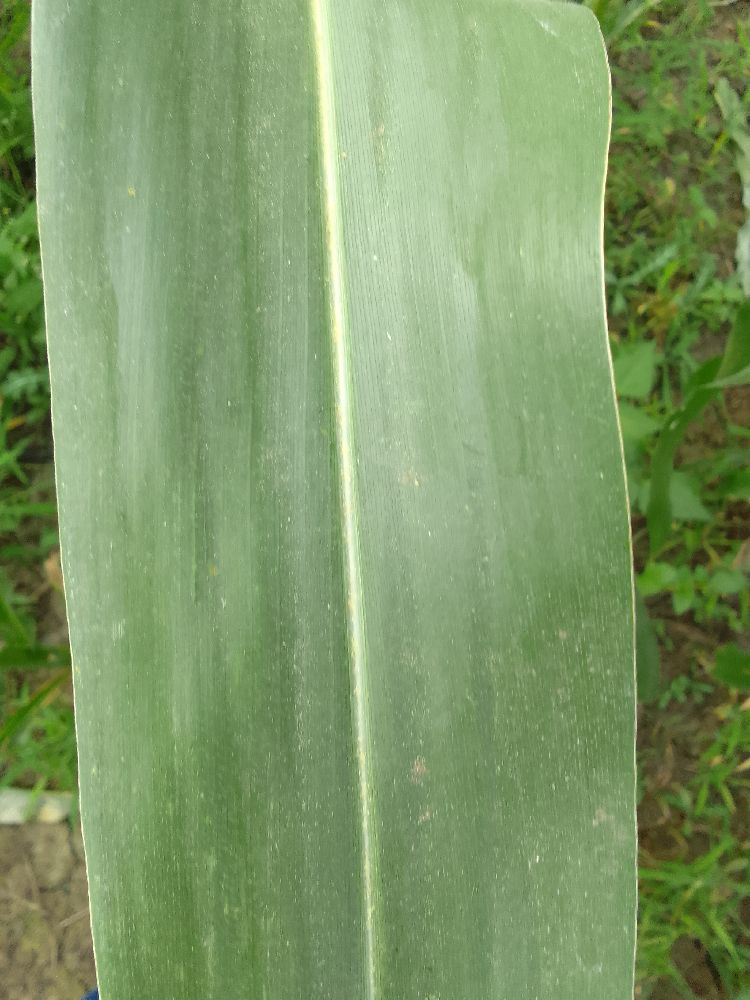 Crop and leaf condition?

maize, healthy
